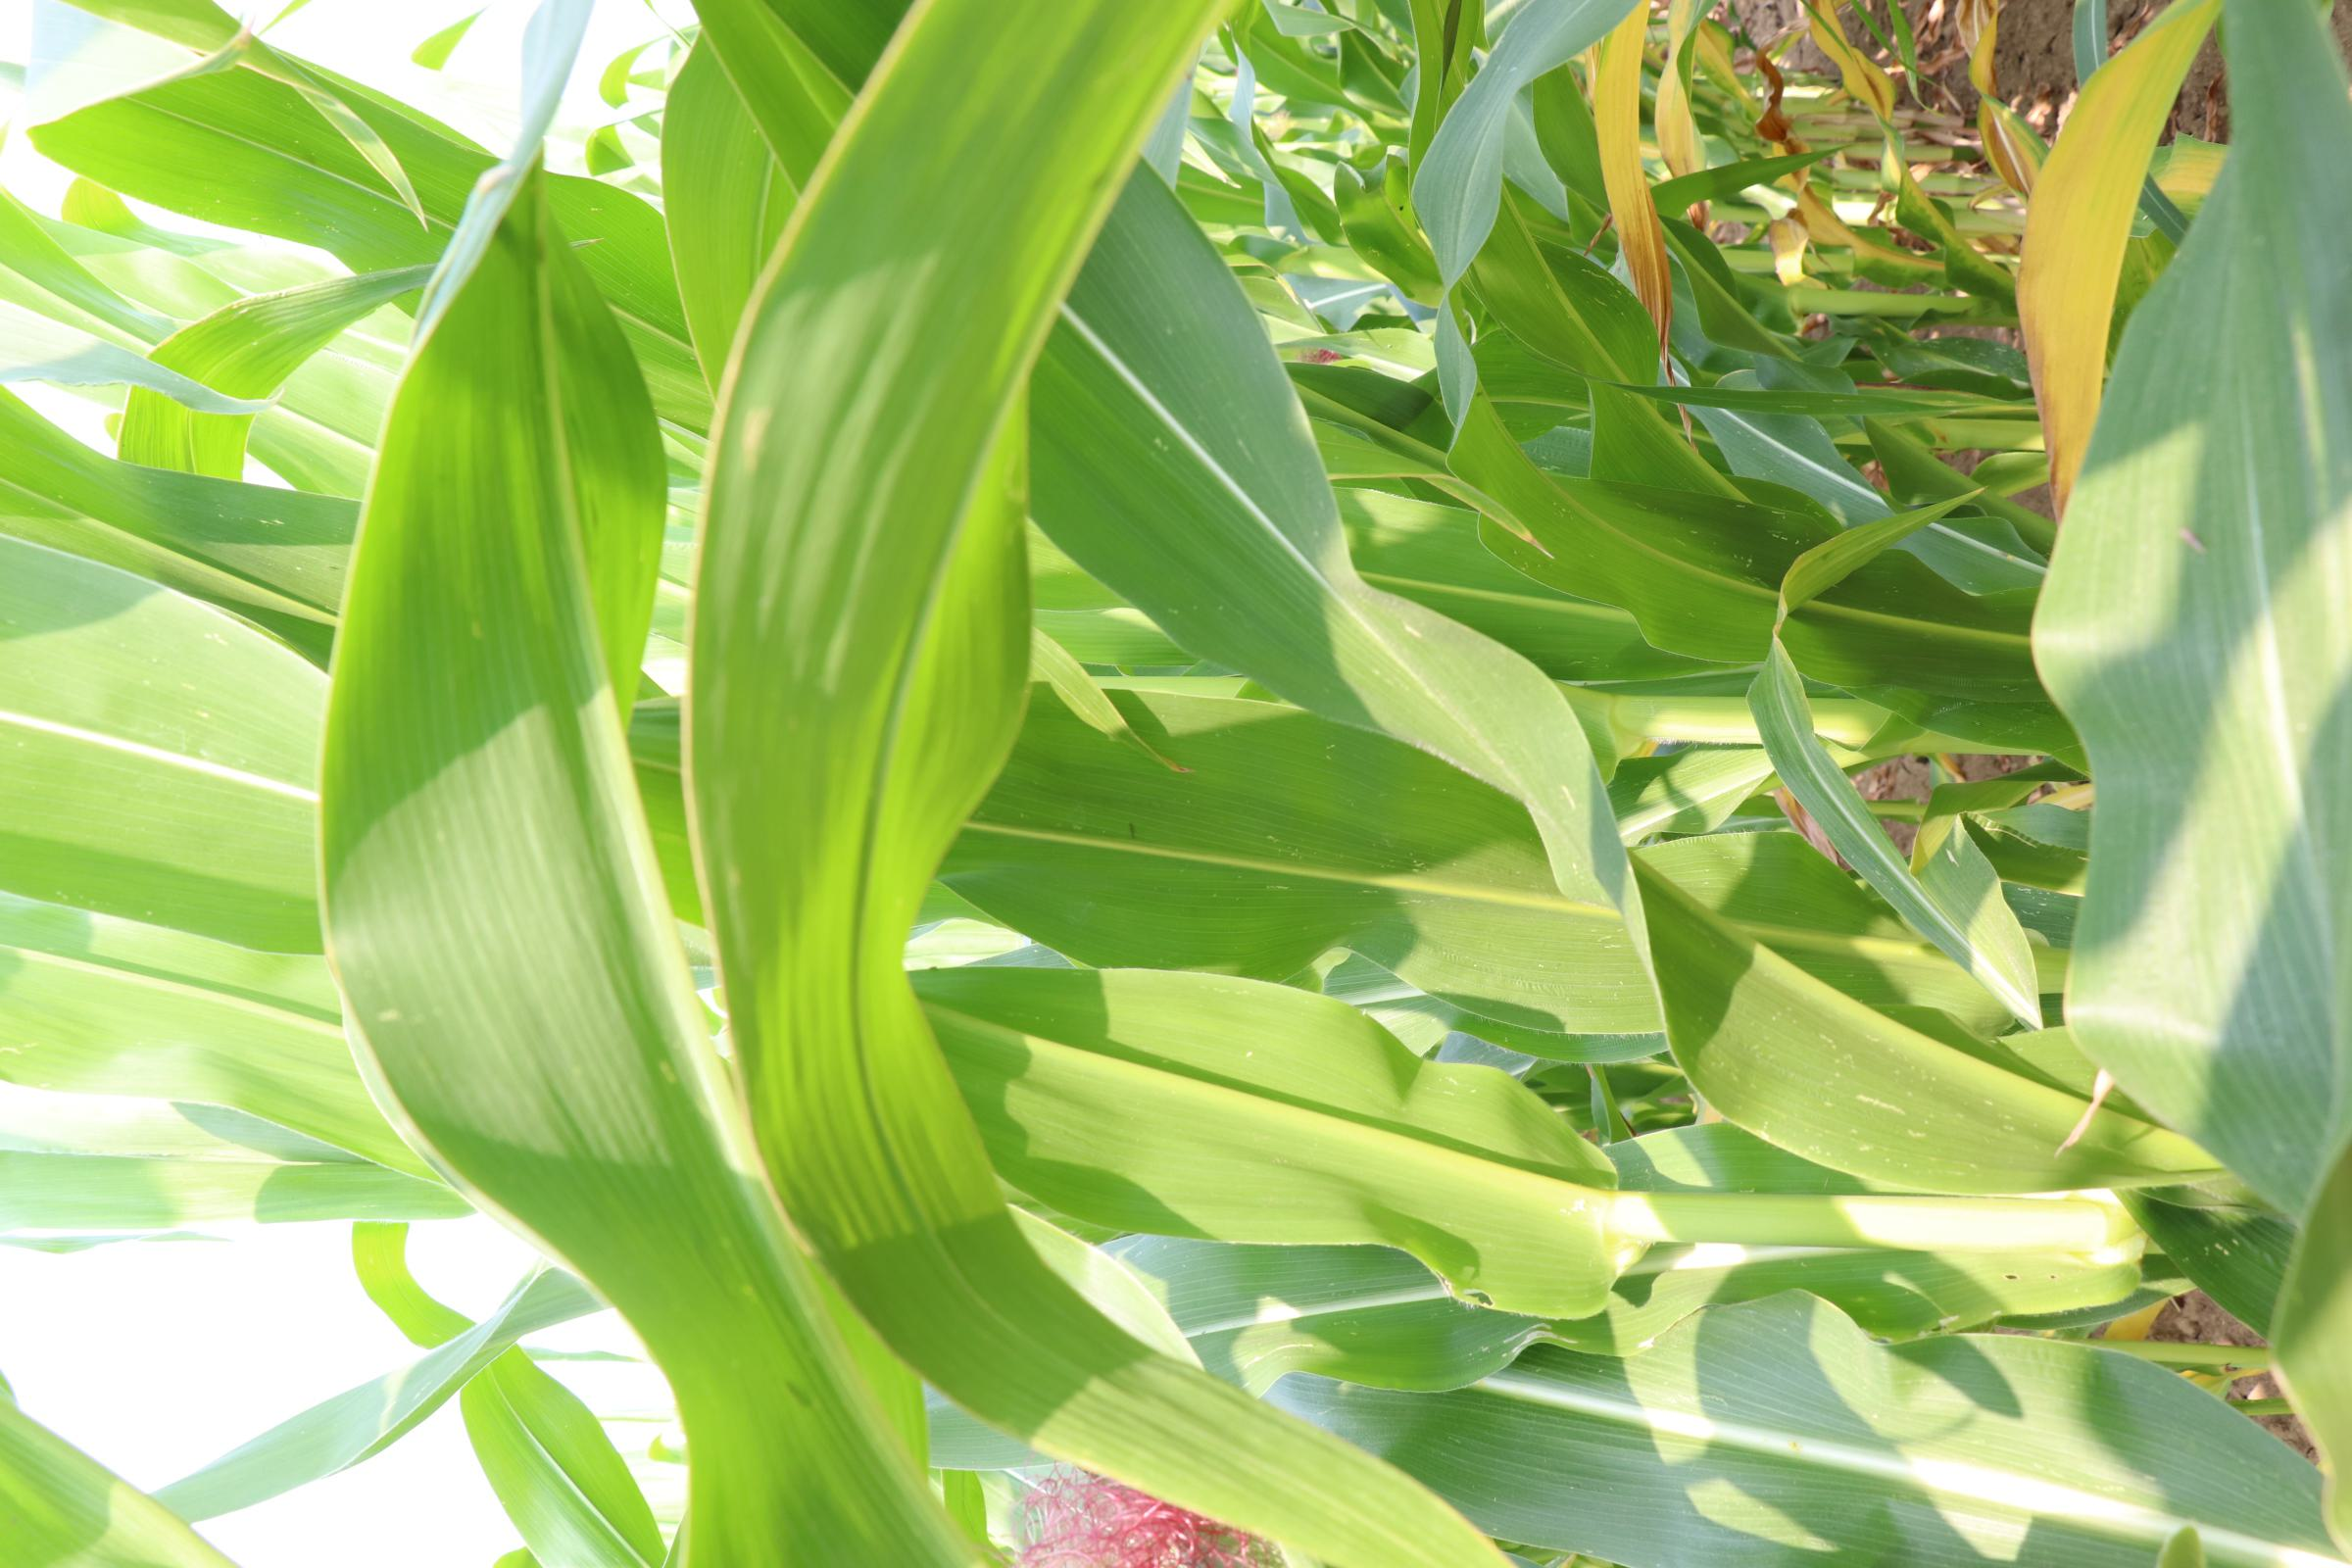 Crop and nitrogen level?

maize, reduced nitrogen fertilisation
